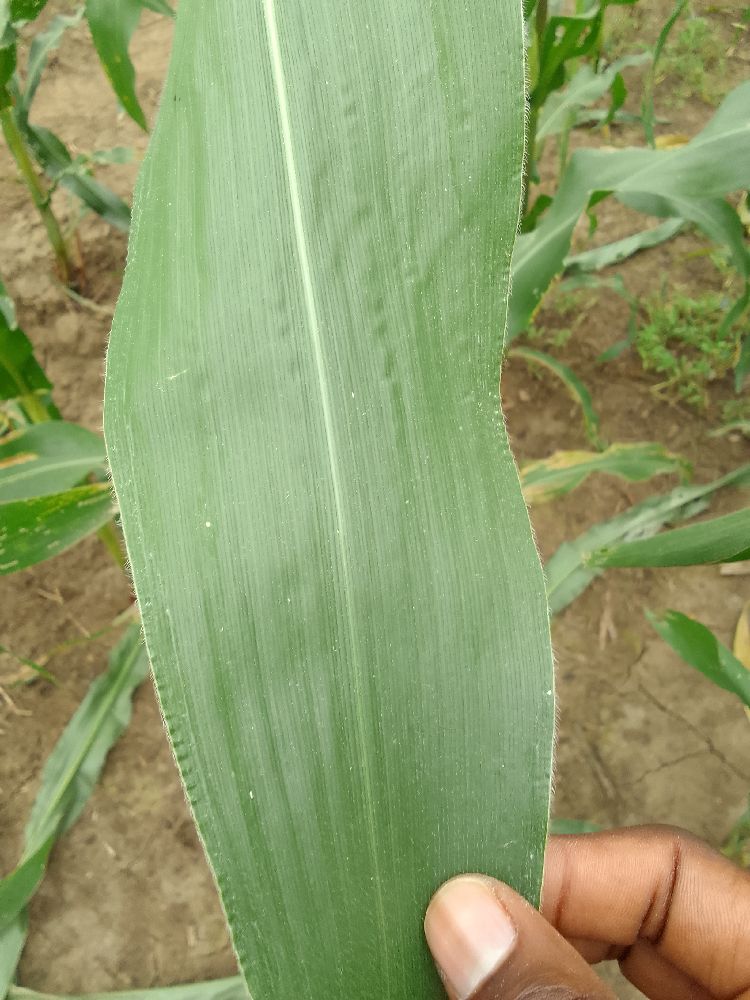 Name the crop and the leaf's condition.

maize, healthy
